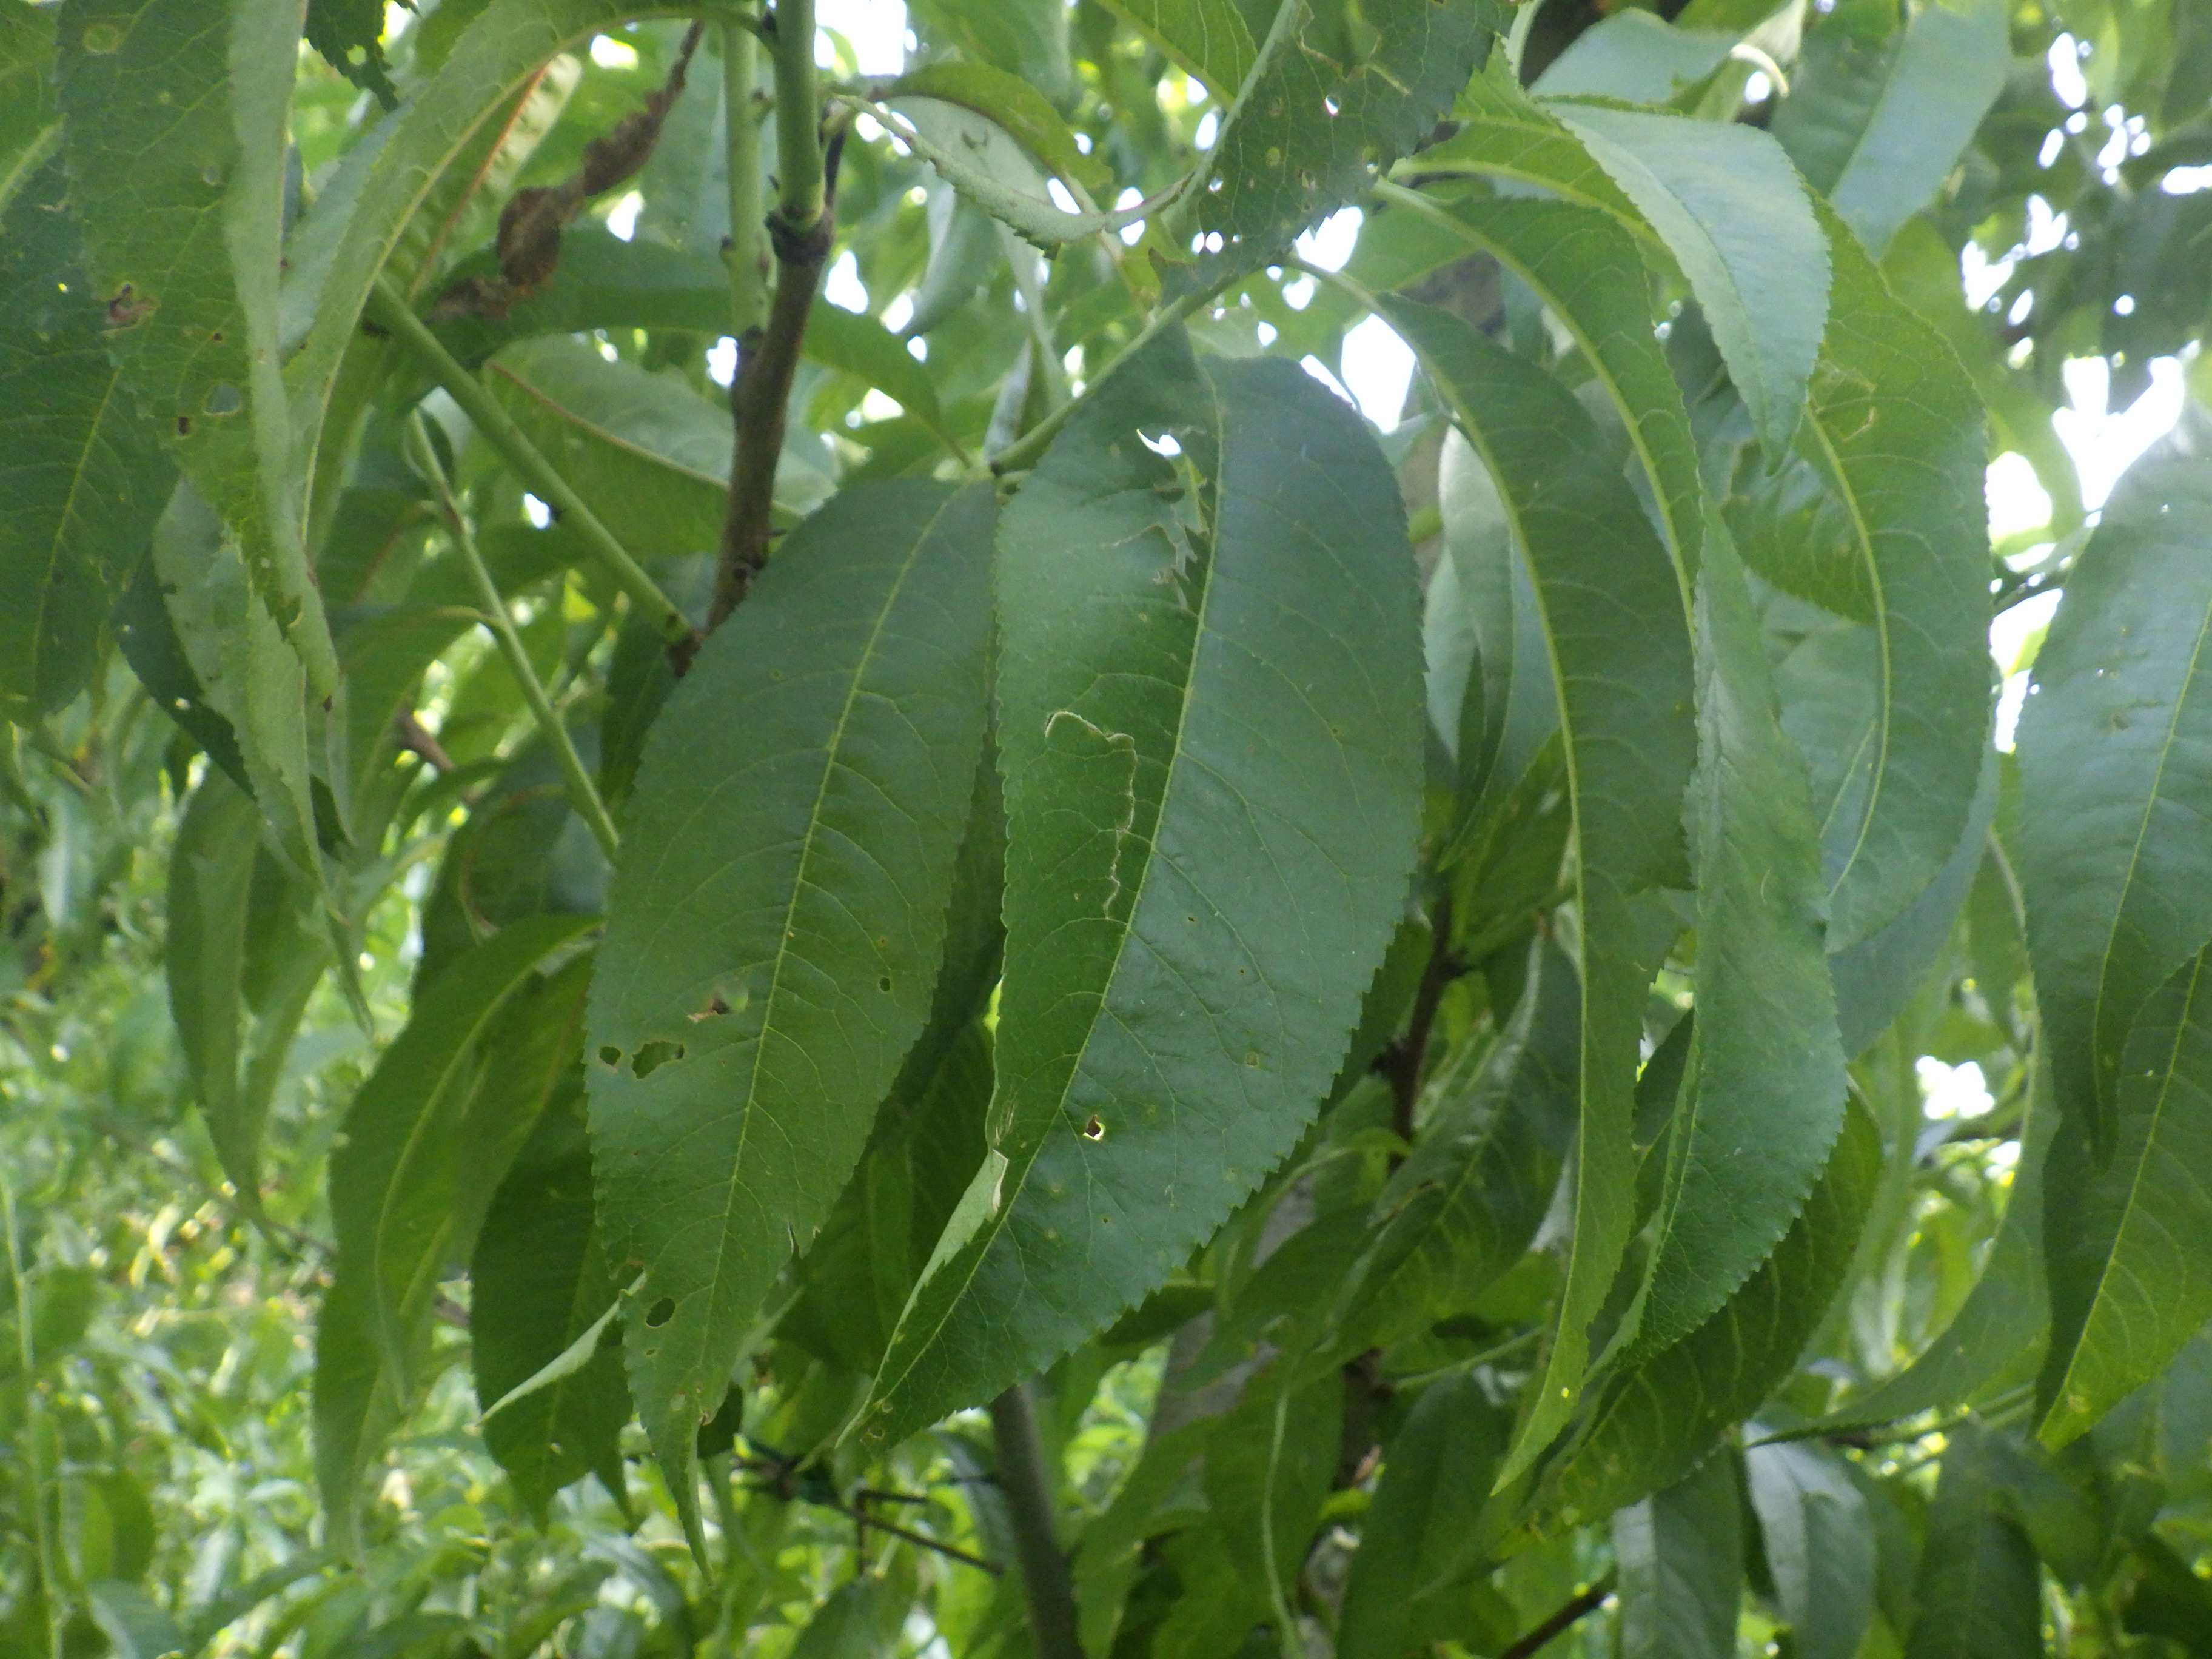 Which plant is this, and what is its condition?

peach, phytophagous, shot hole disease
